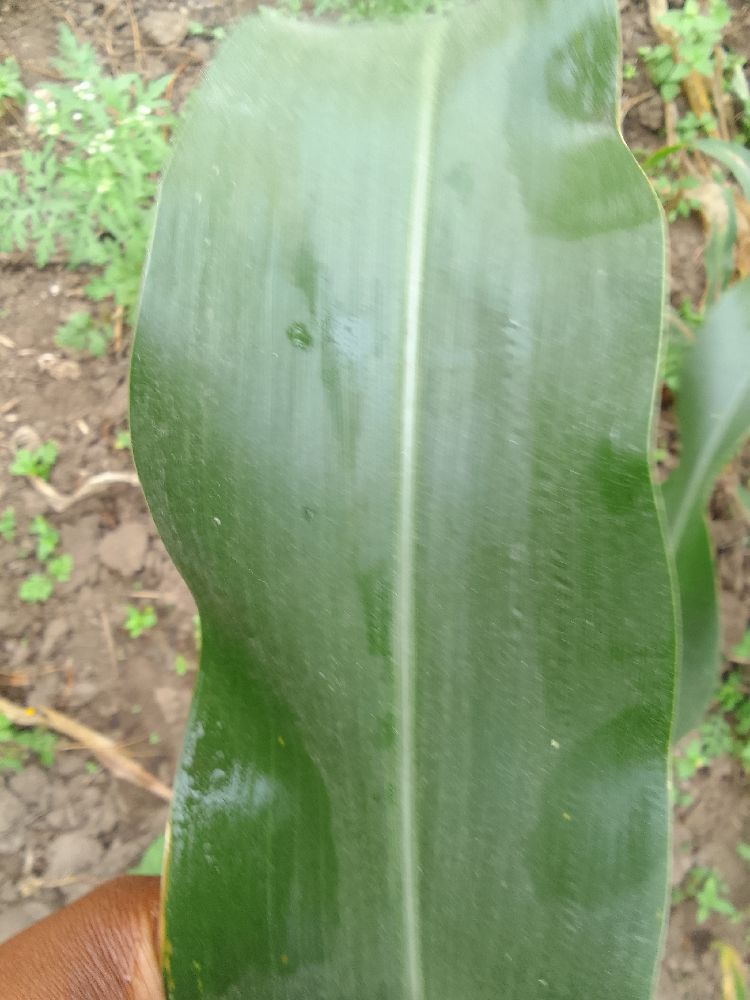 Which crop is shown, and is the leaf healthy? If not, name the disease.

maize, healthy
